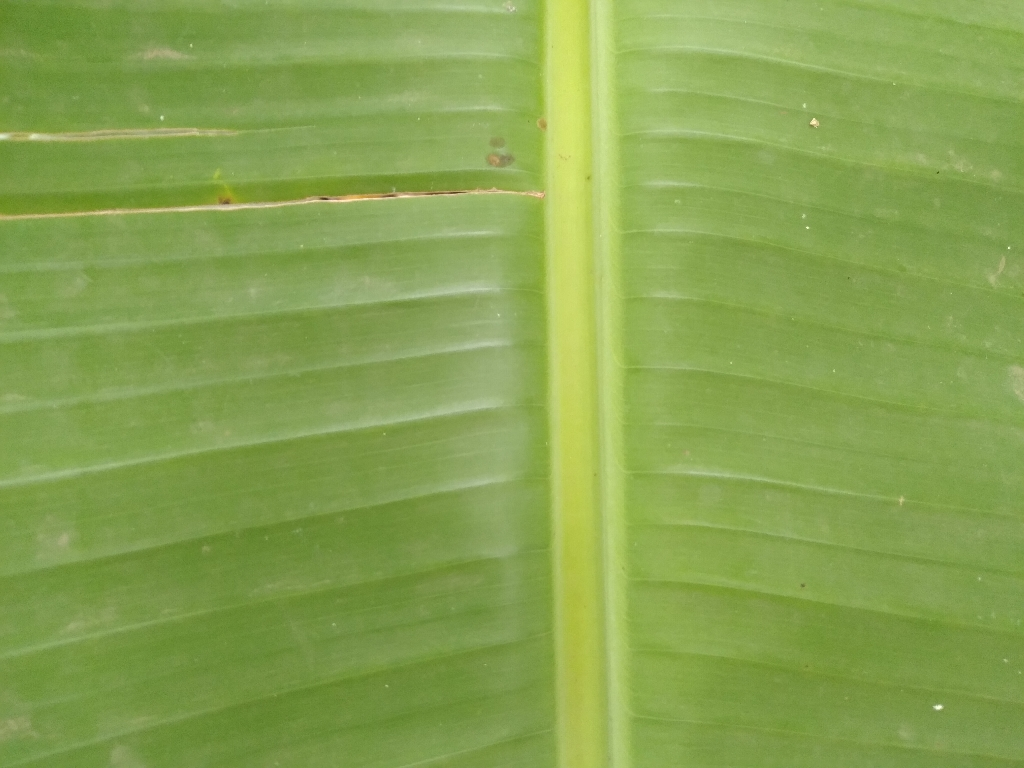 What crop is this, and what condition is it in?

banana, healthy
